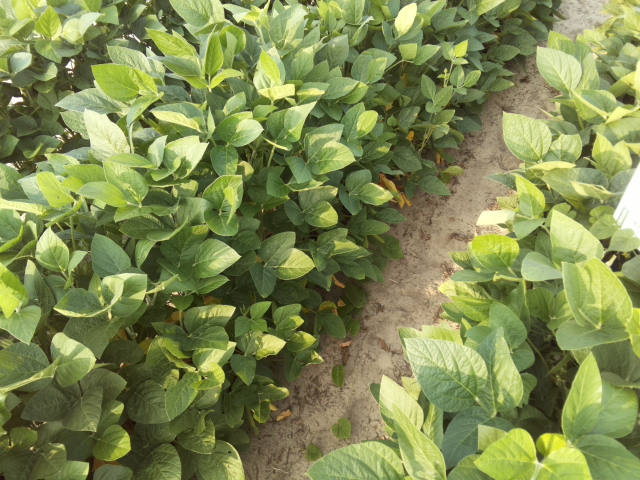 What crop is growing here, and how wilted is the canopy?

soybean, leaves with no wilting
